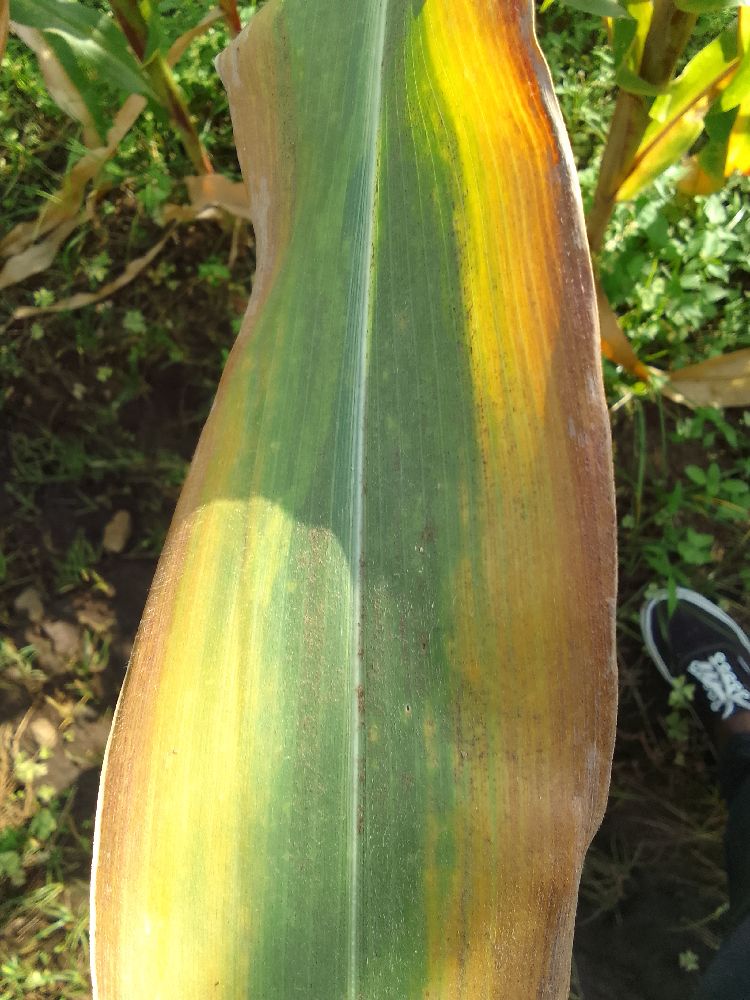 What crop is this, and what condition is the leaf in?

maize, maize lethal necrosis
